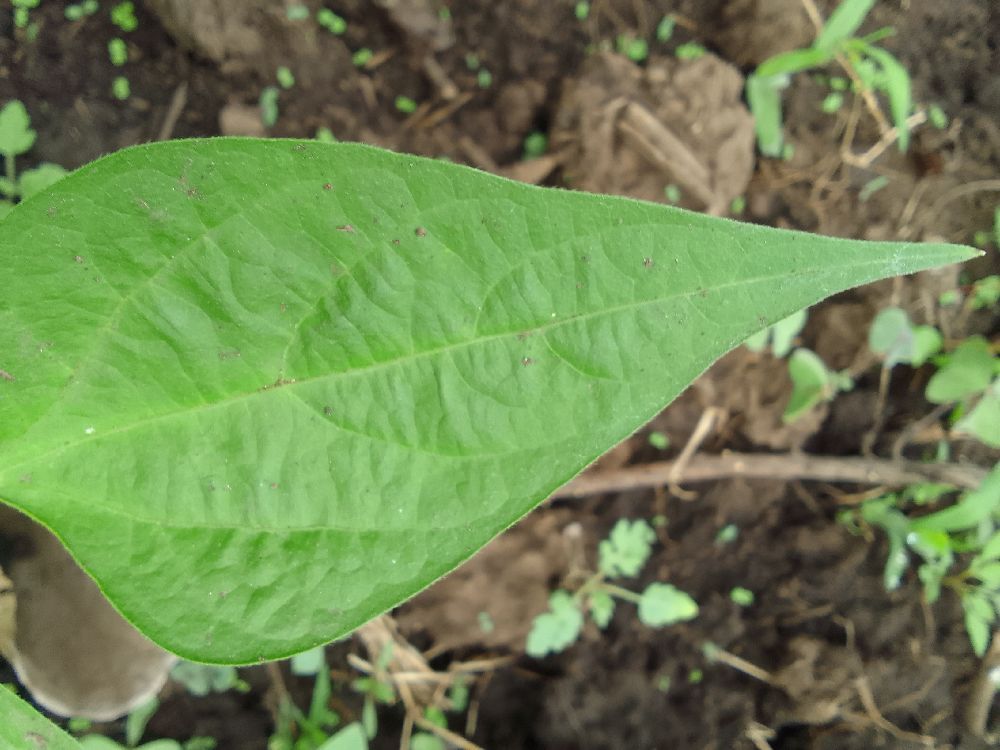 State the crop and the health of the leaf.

common bean, healthy
